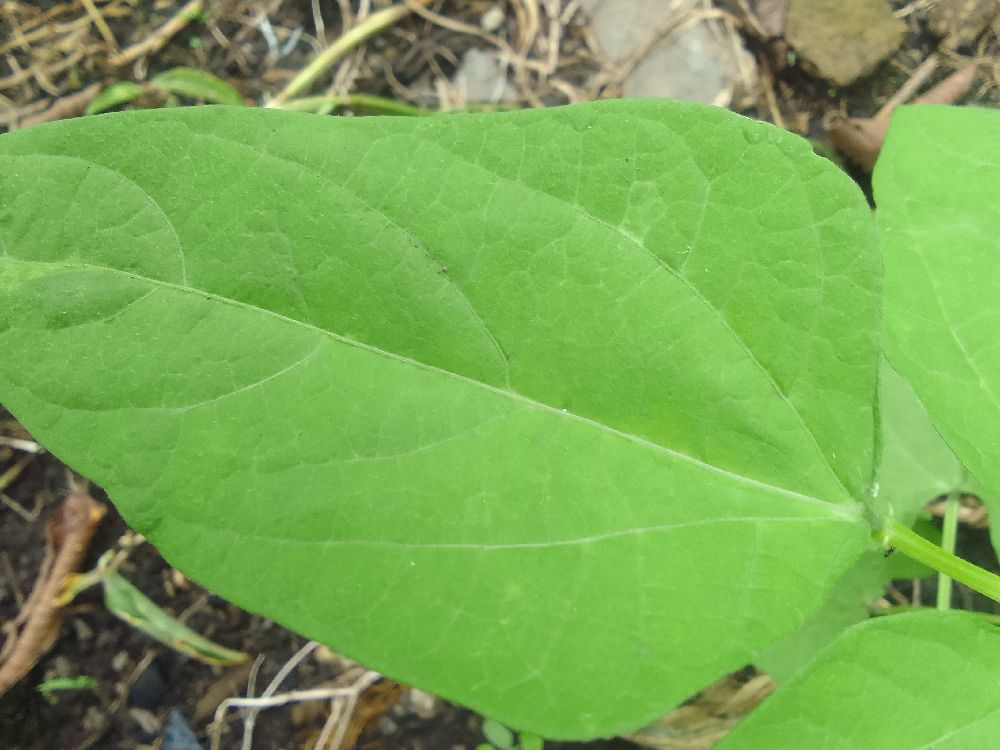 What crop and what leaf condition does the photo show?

common bean, healthy
